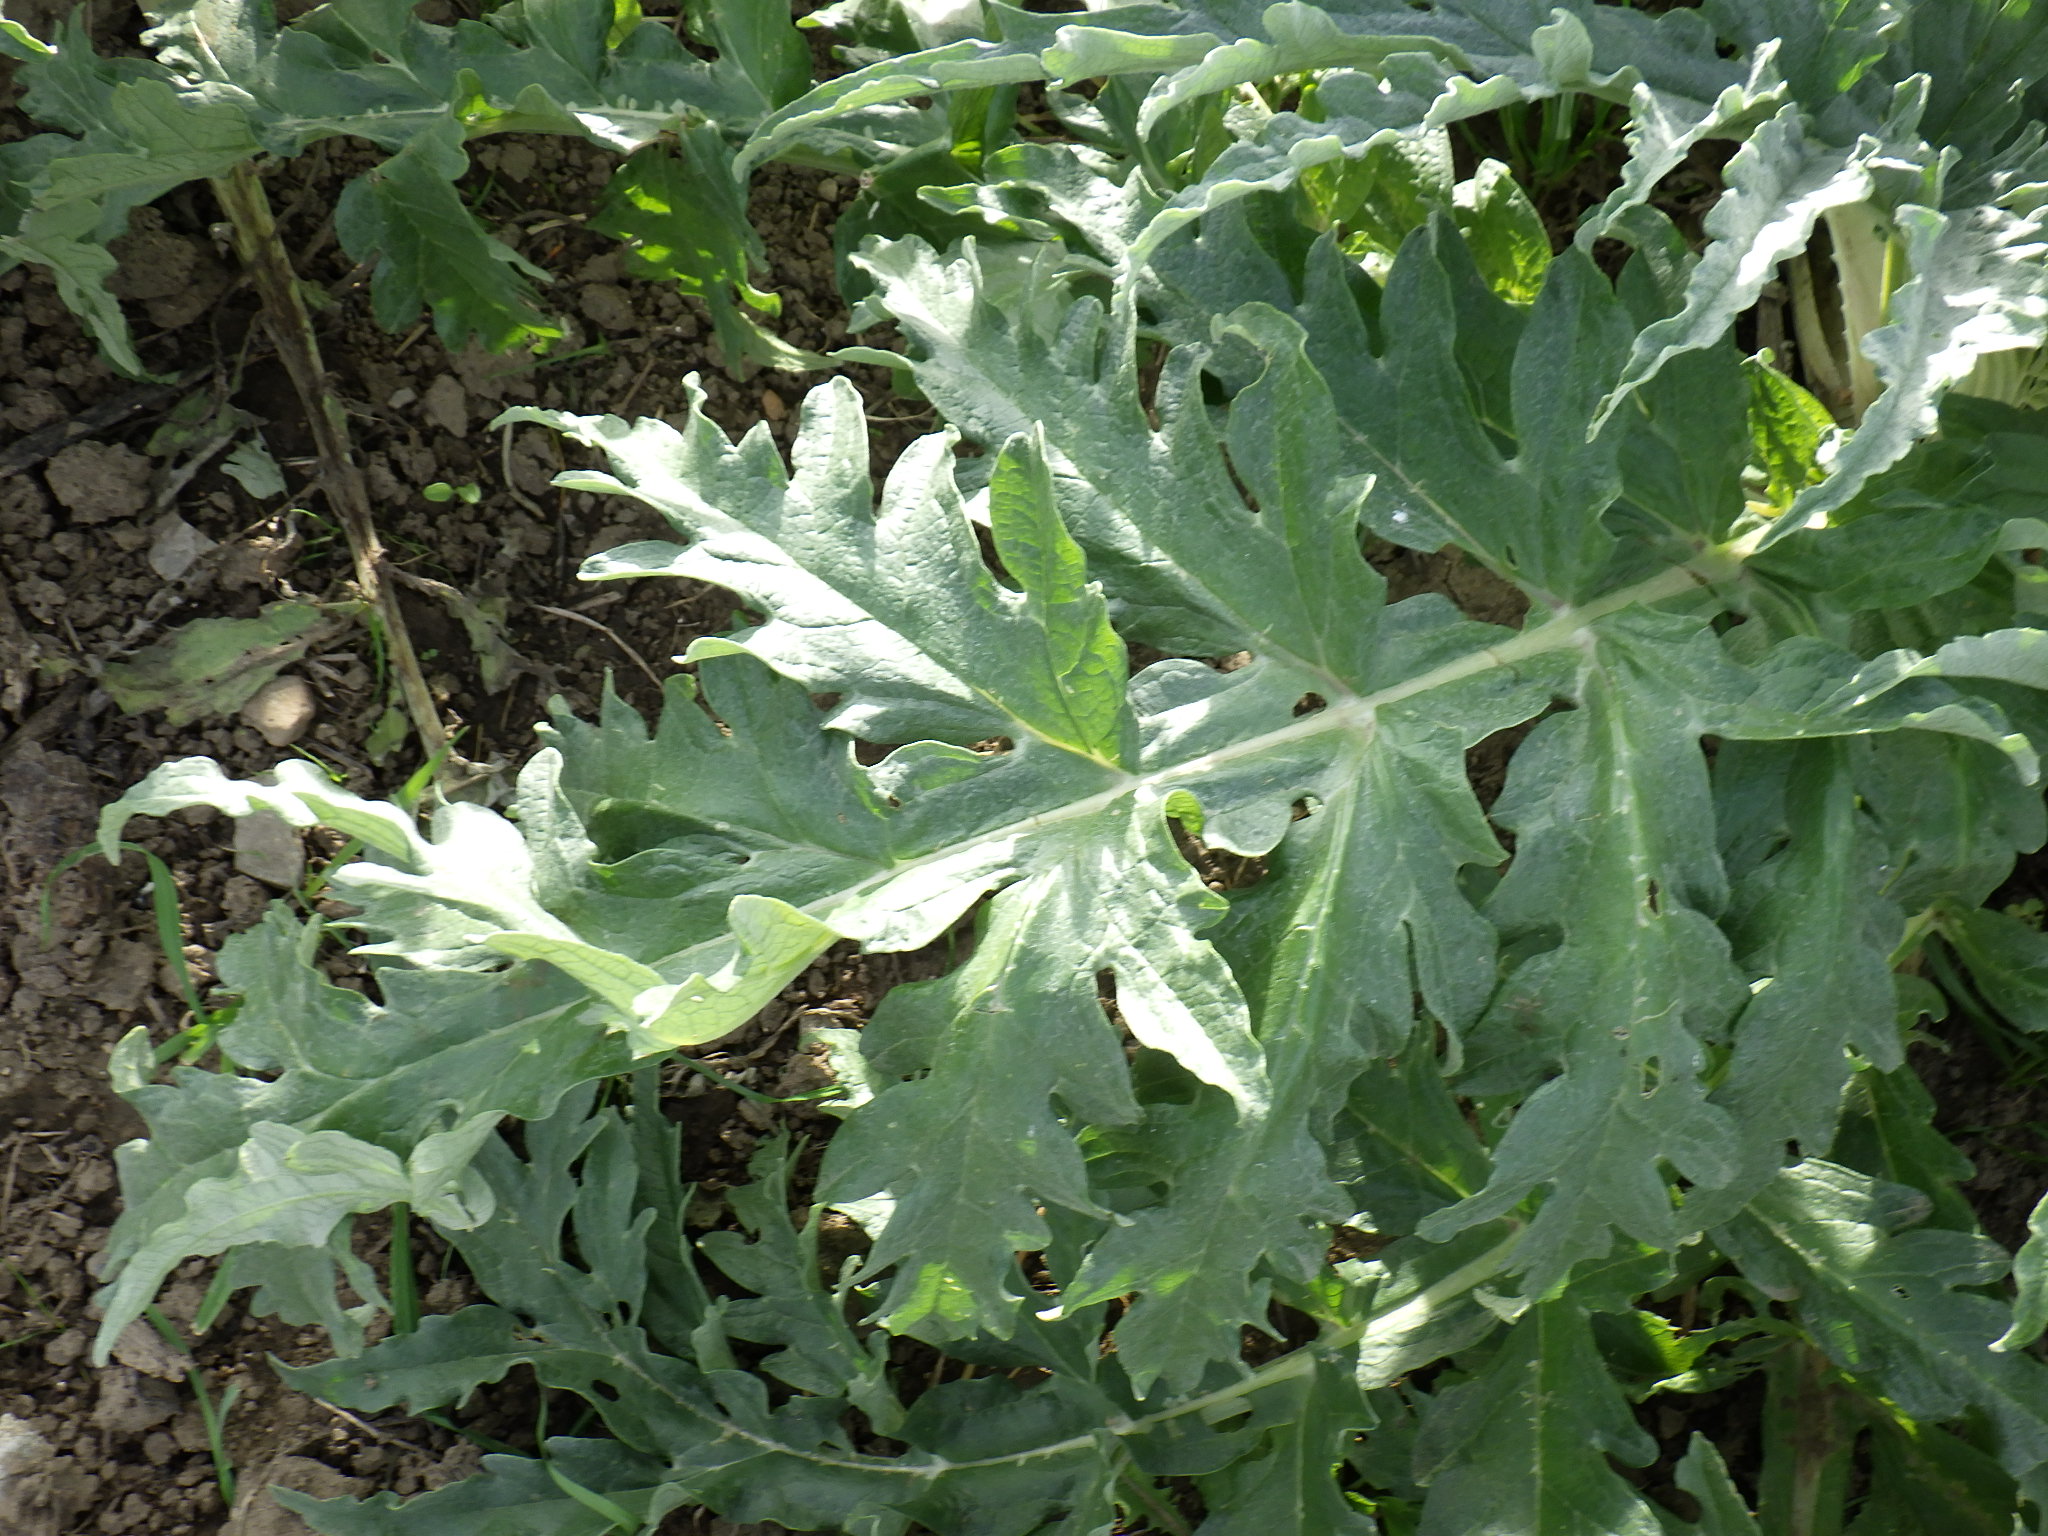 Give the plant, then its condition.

artichoke, phytophagous
